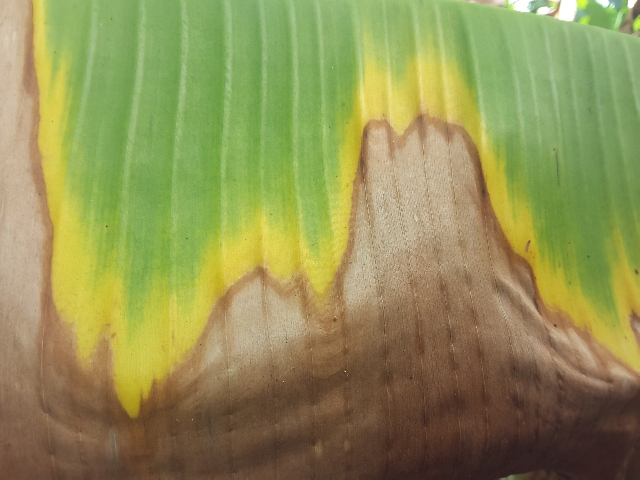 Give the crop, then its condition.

banana, fusarium wilt race 1
